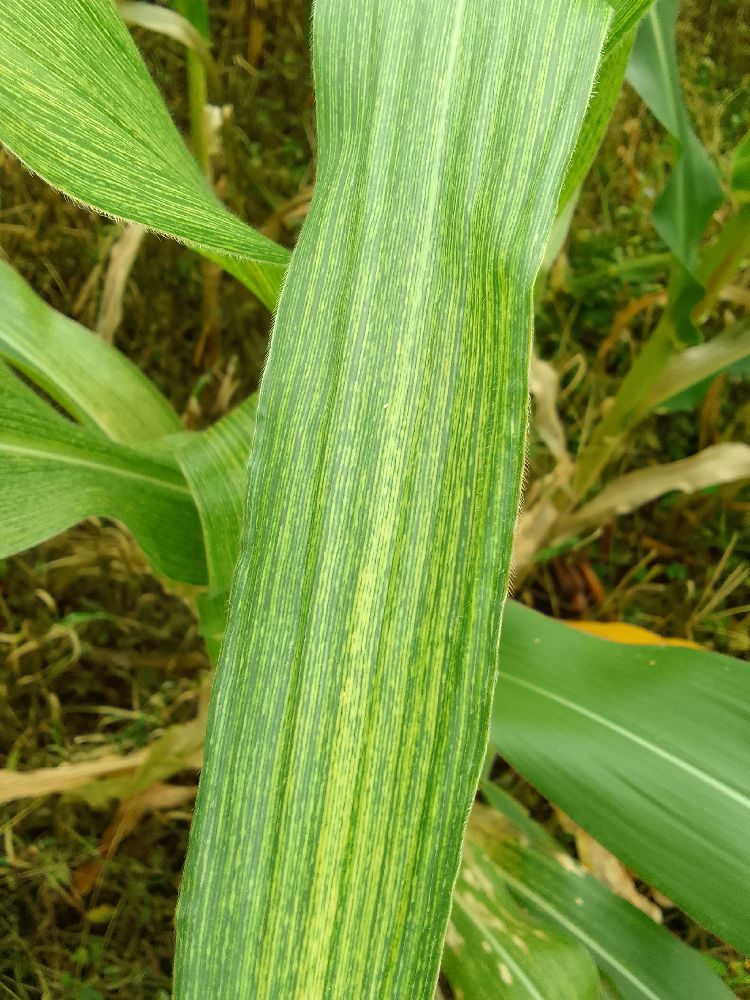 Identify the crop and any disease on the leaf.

maize, maize streak virus
